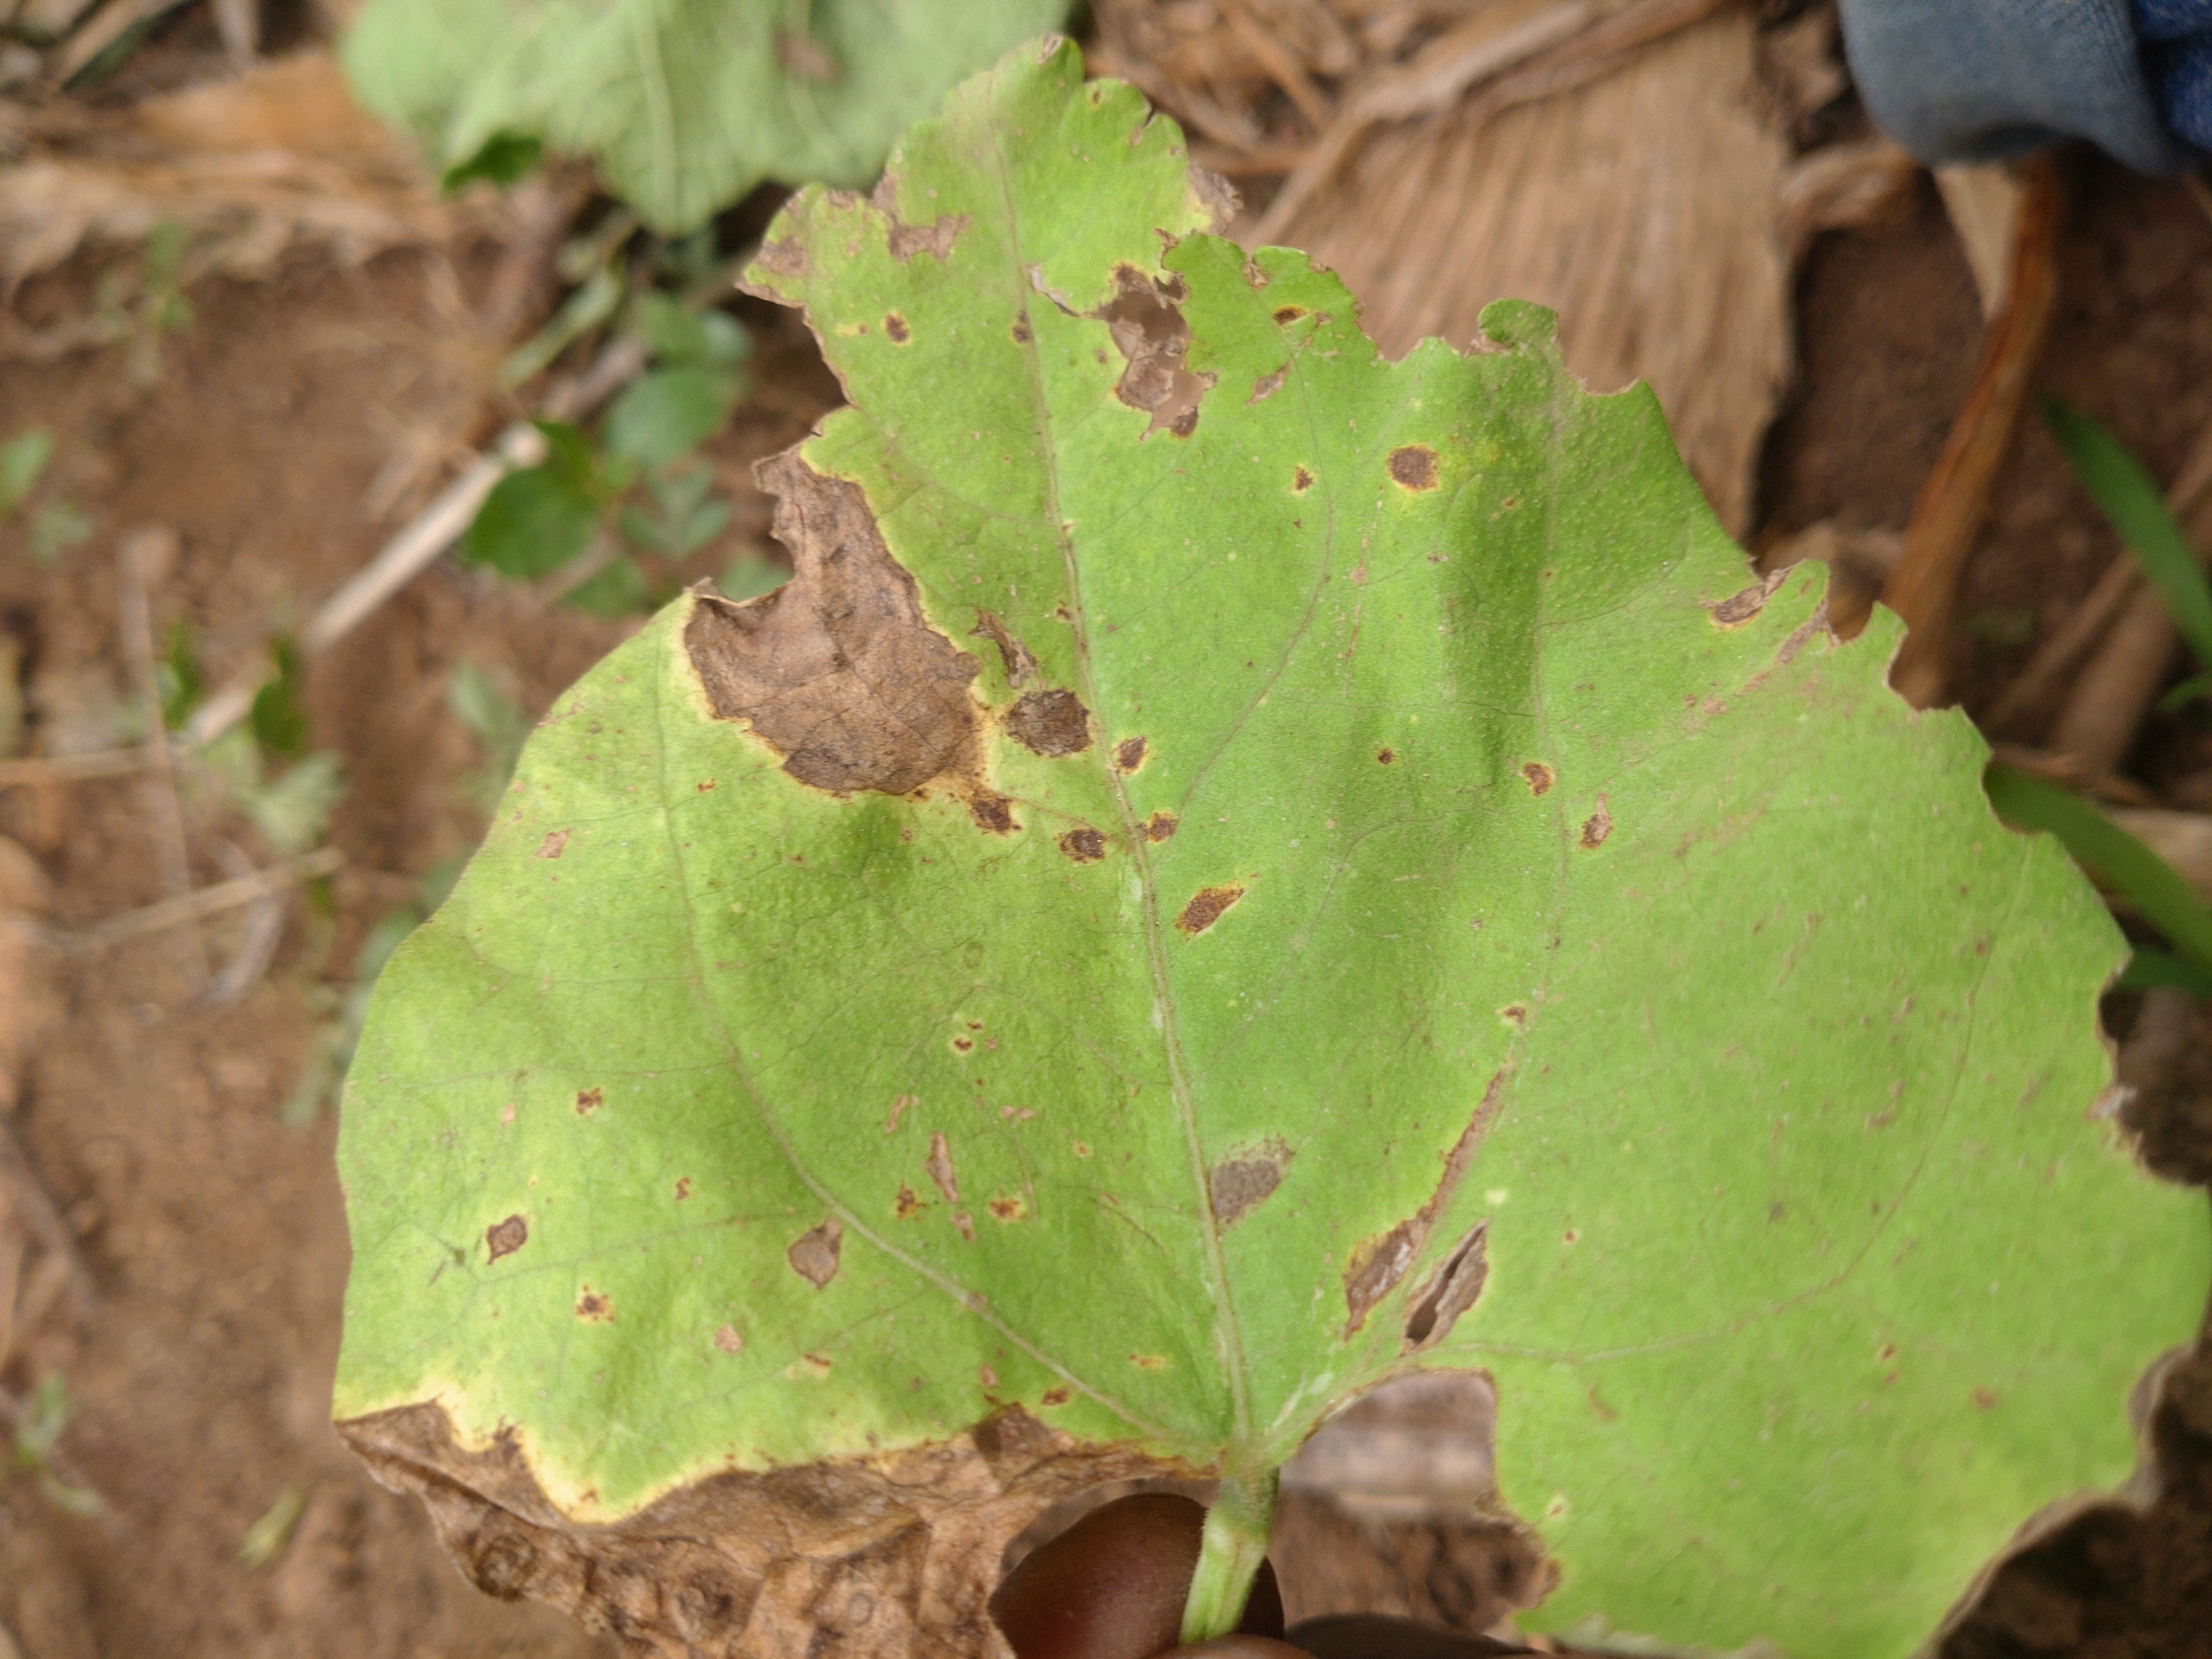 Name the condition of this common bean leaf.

anthracnose
